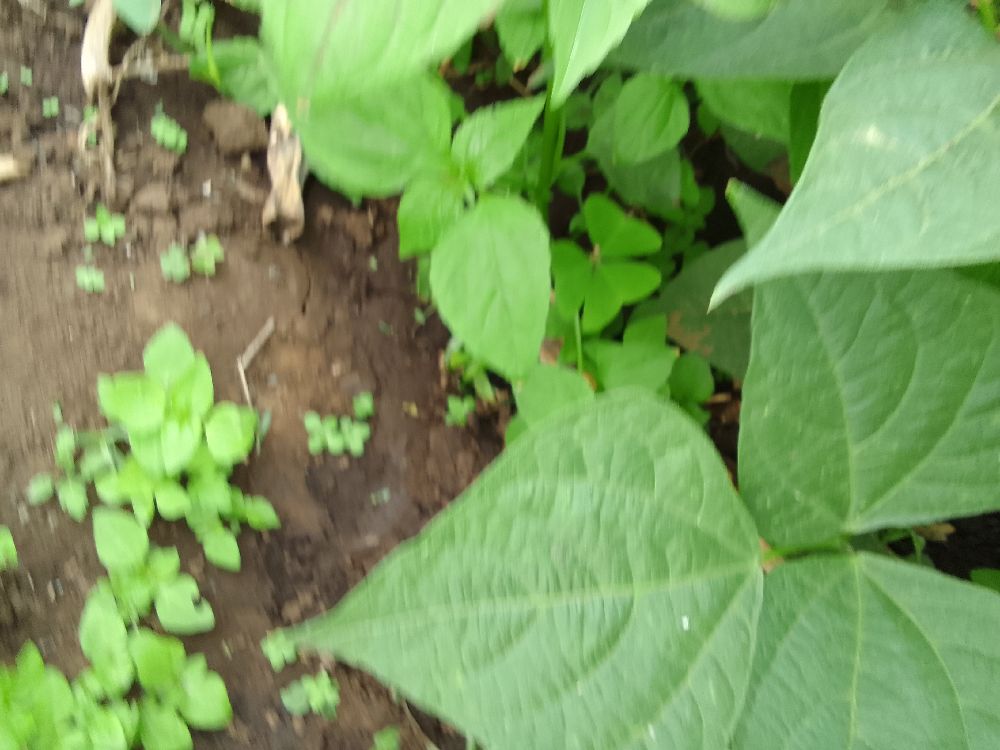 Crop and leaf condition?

common bean, healthy
